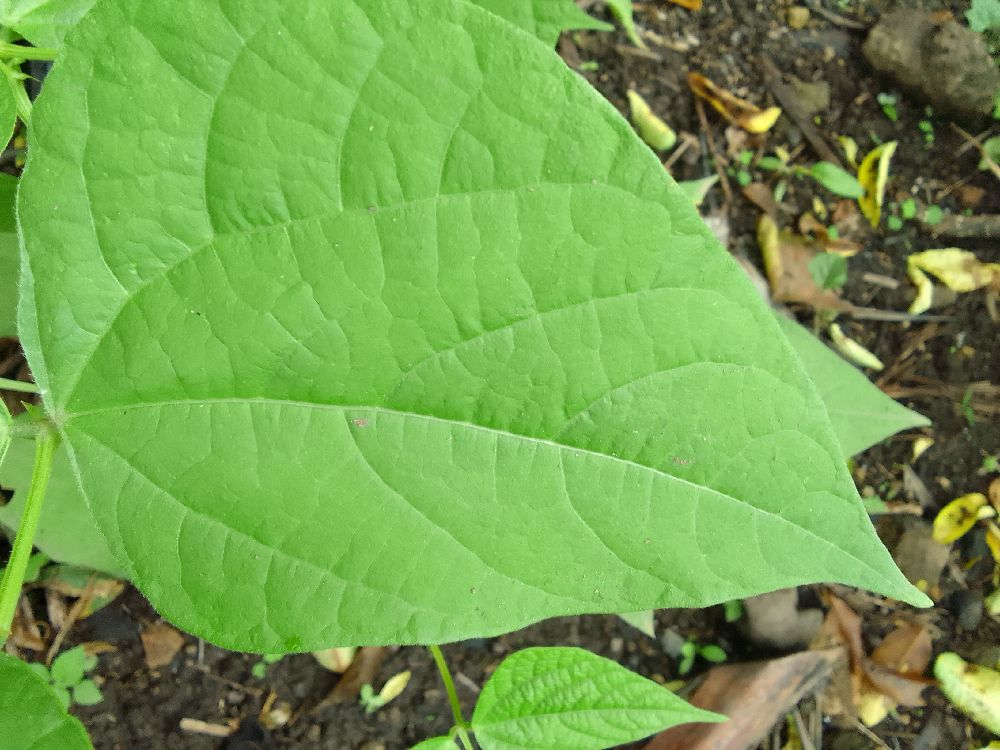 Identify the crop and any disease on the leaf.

common bean, healthy
